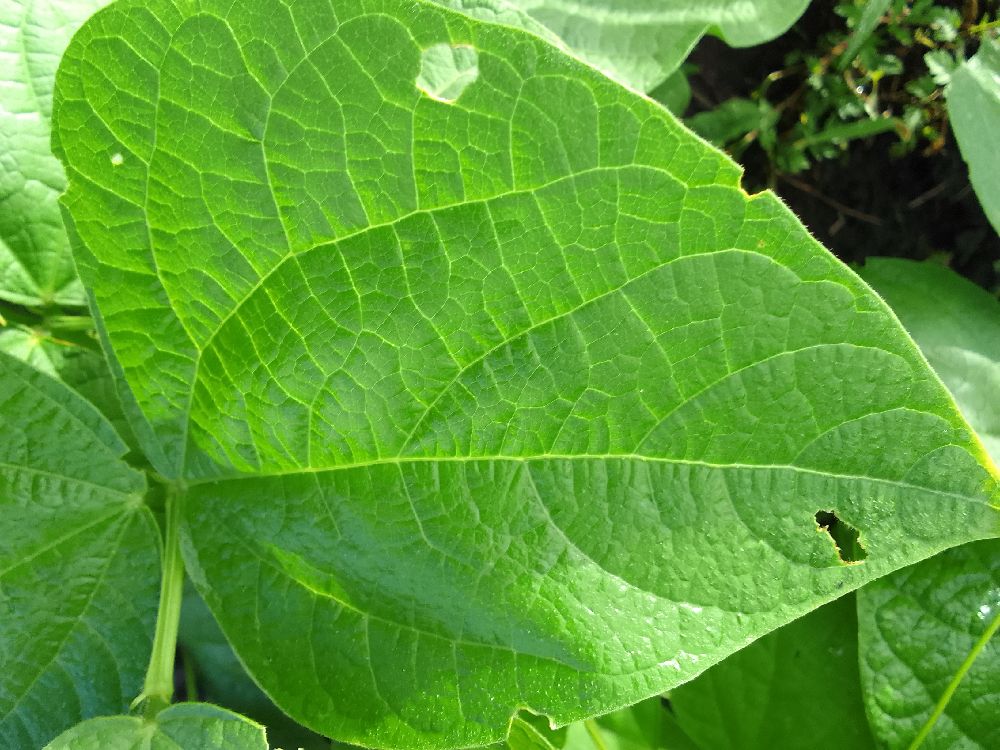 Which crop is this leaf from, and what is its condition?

common bean, healthy
